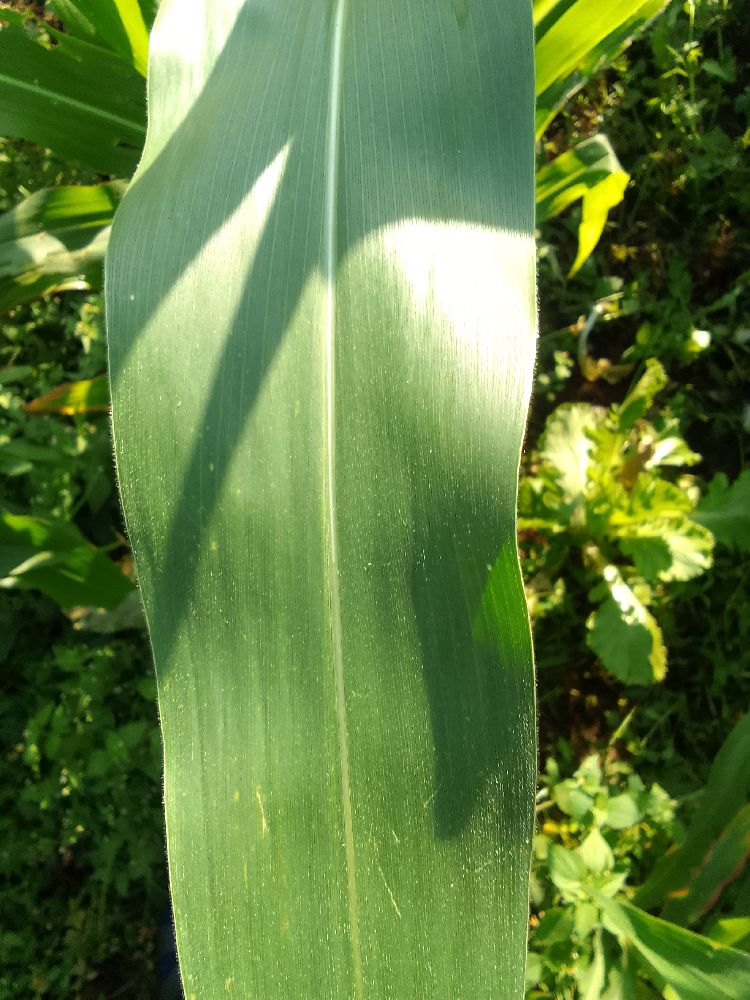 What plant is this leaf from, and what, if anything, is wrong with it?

maize, healthy
